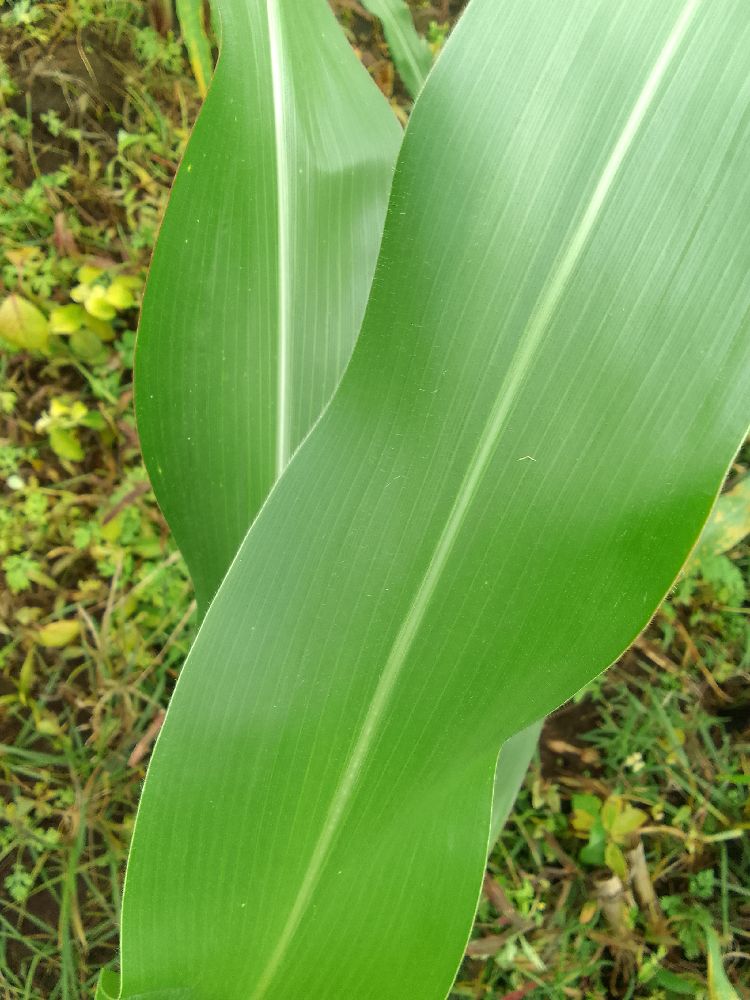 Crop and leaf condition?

maize, healthy
